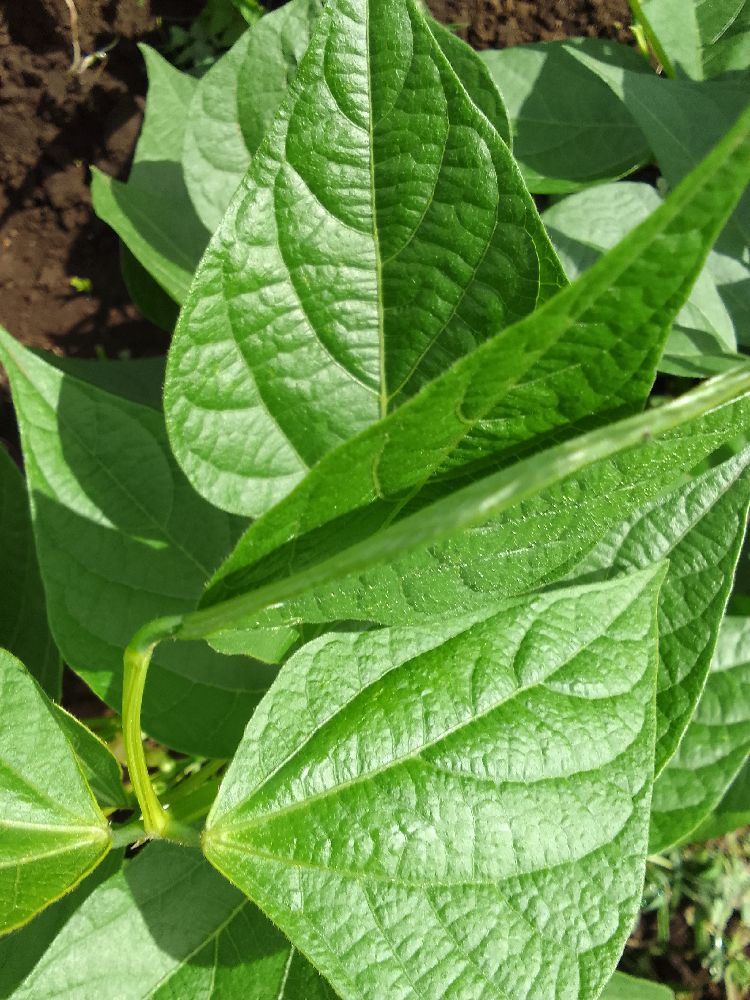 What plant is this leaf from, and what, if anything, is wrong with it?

common bean, healthy
